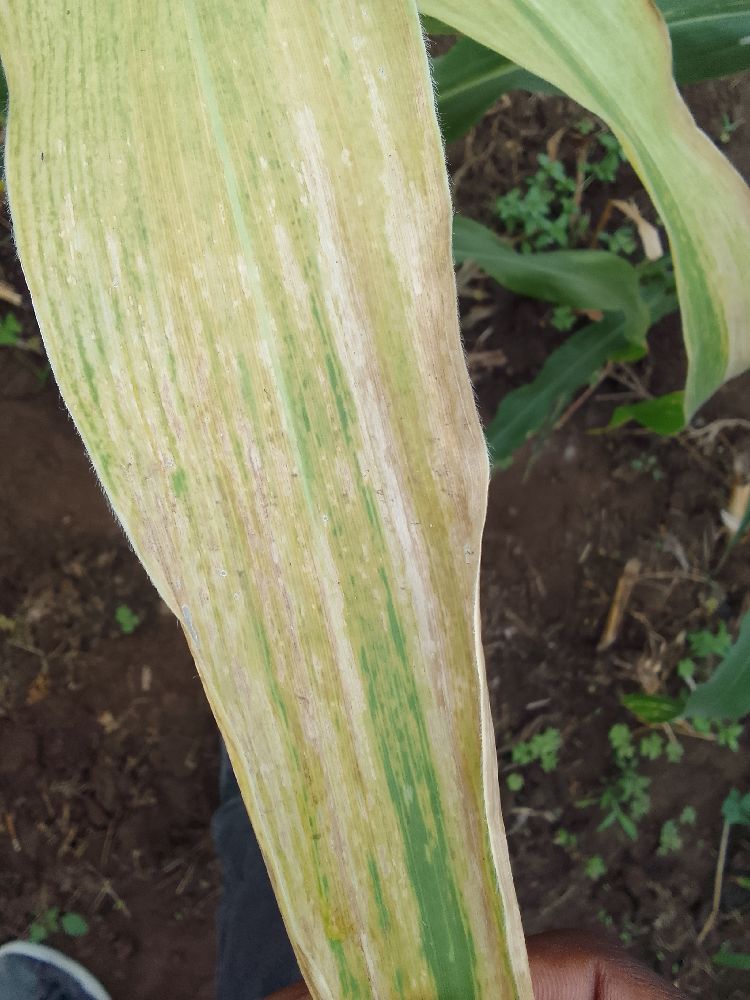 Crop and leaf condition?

maize, maize lethal necrosis
